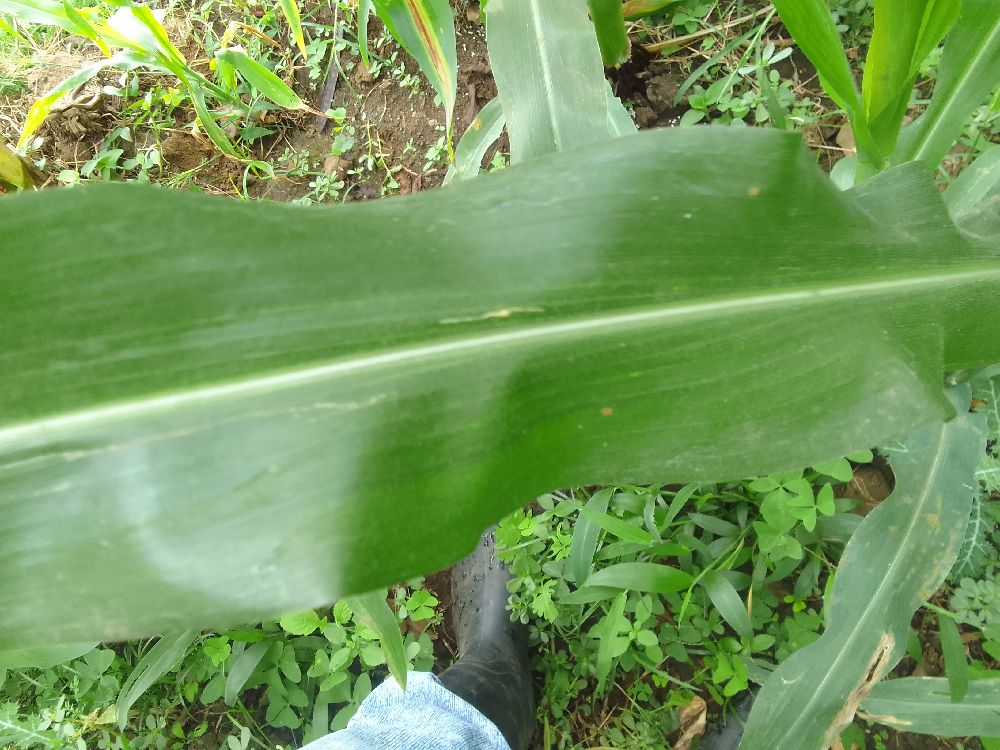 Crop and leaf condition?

maize, healthy
